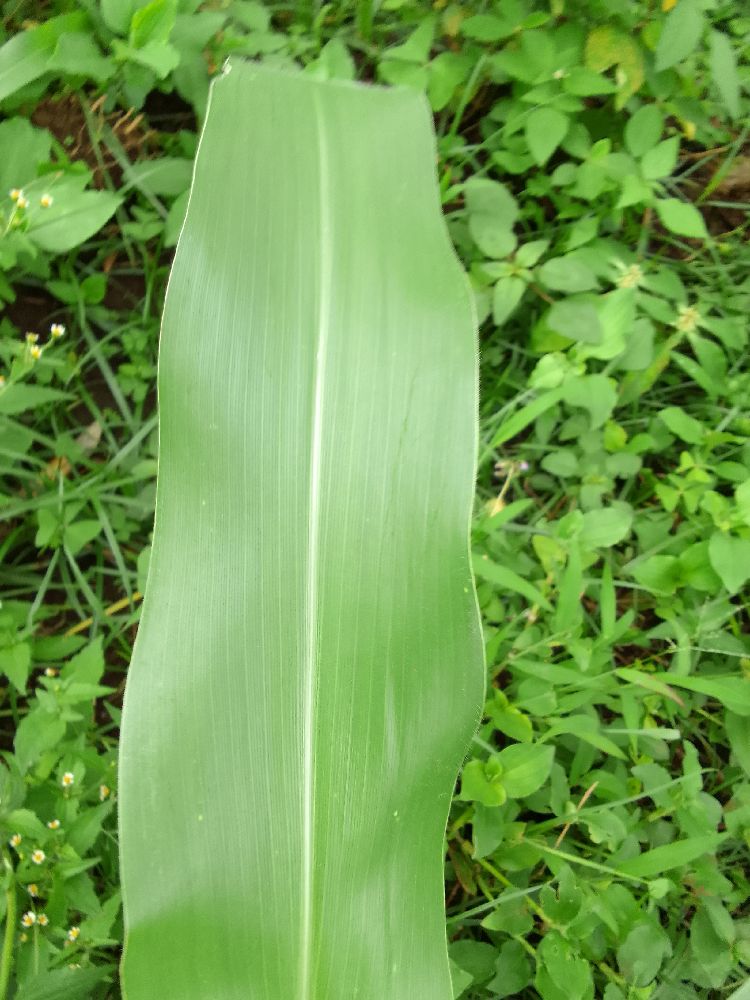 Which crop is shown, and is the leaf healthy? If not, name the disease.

maize, healthy
